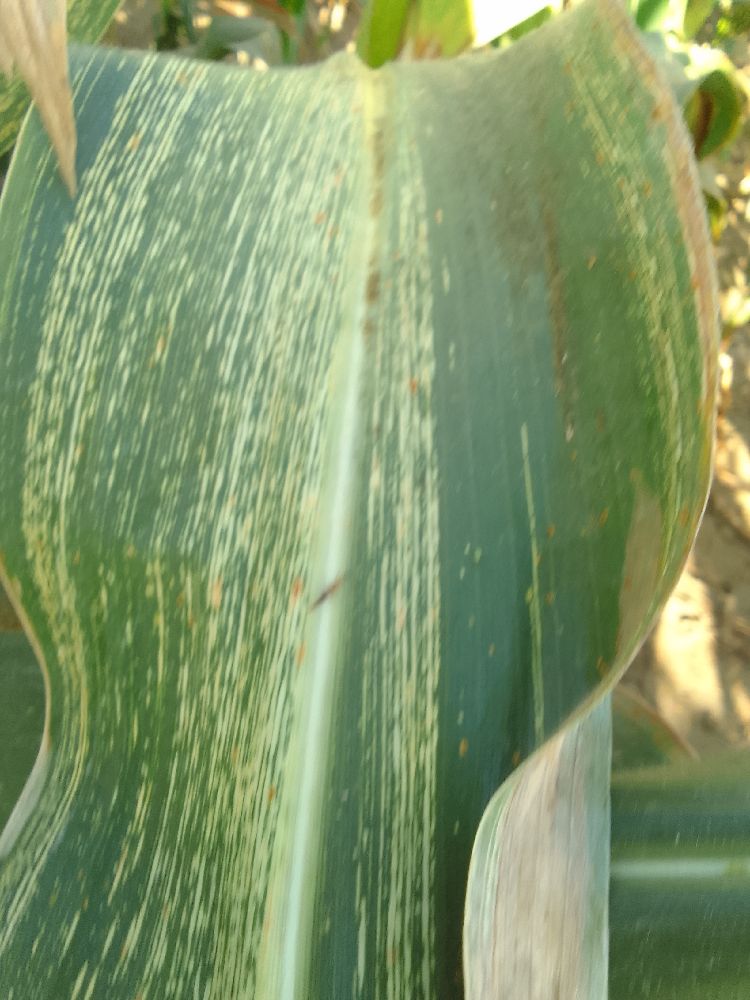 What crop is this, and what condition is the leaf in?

maize, maize streak virus
